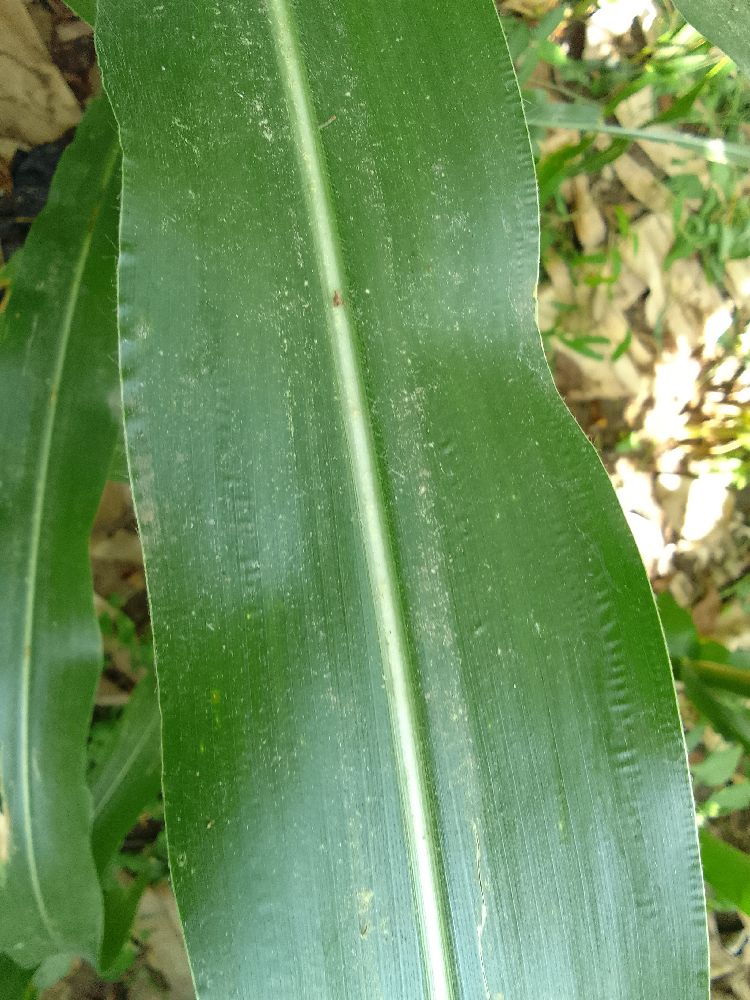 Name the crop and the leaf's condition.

maize, healthy
